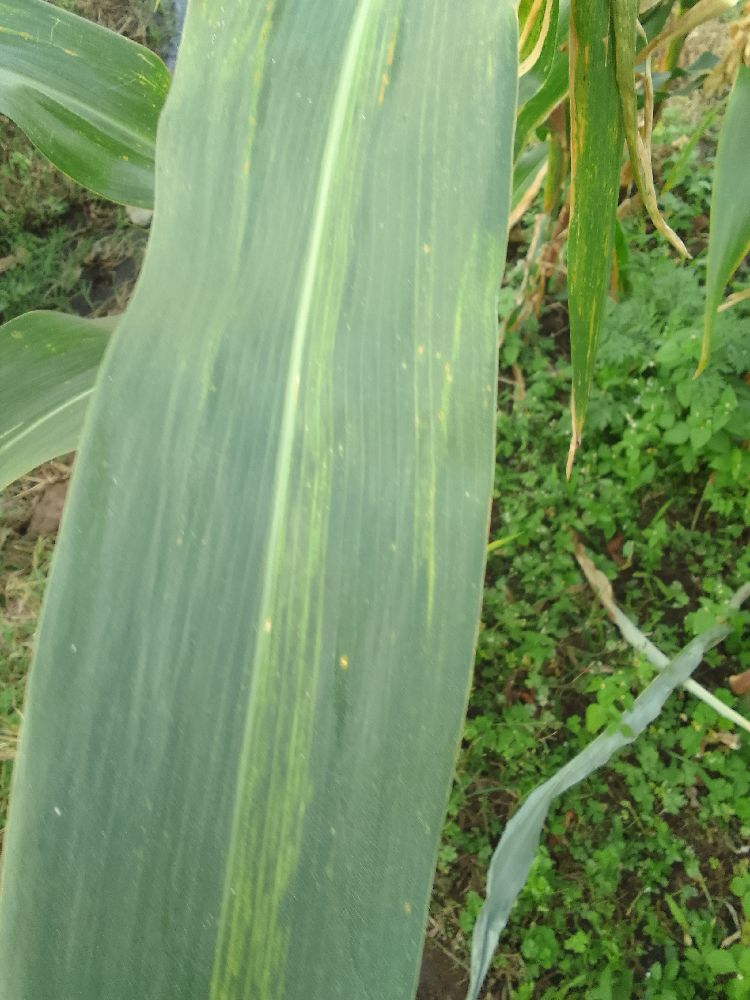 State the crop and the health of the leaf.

maize, maize lethal necrosis
